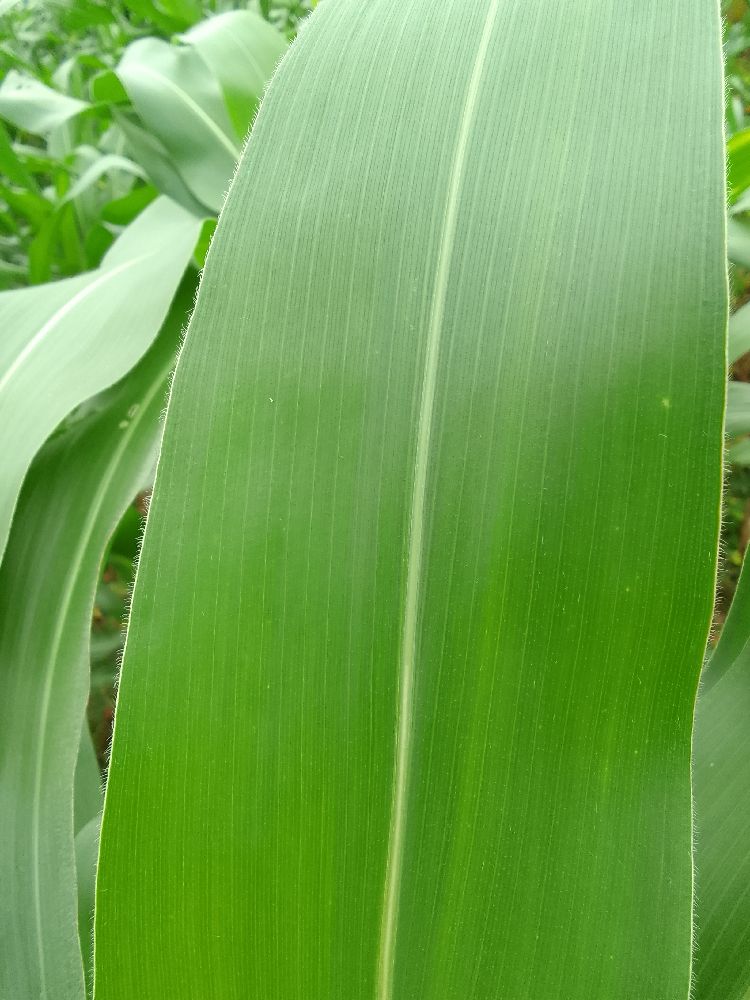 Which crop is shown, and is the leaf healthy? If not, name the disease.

maize, healthy
